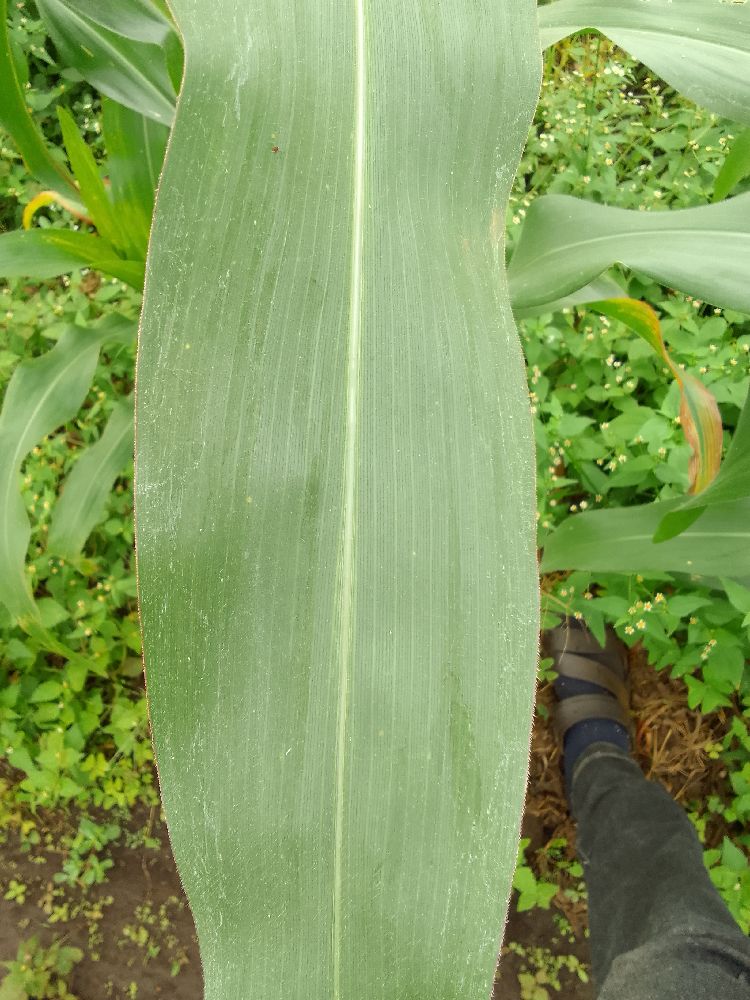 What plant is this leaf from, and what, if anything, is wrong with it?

maize, healthy
